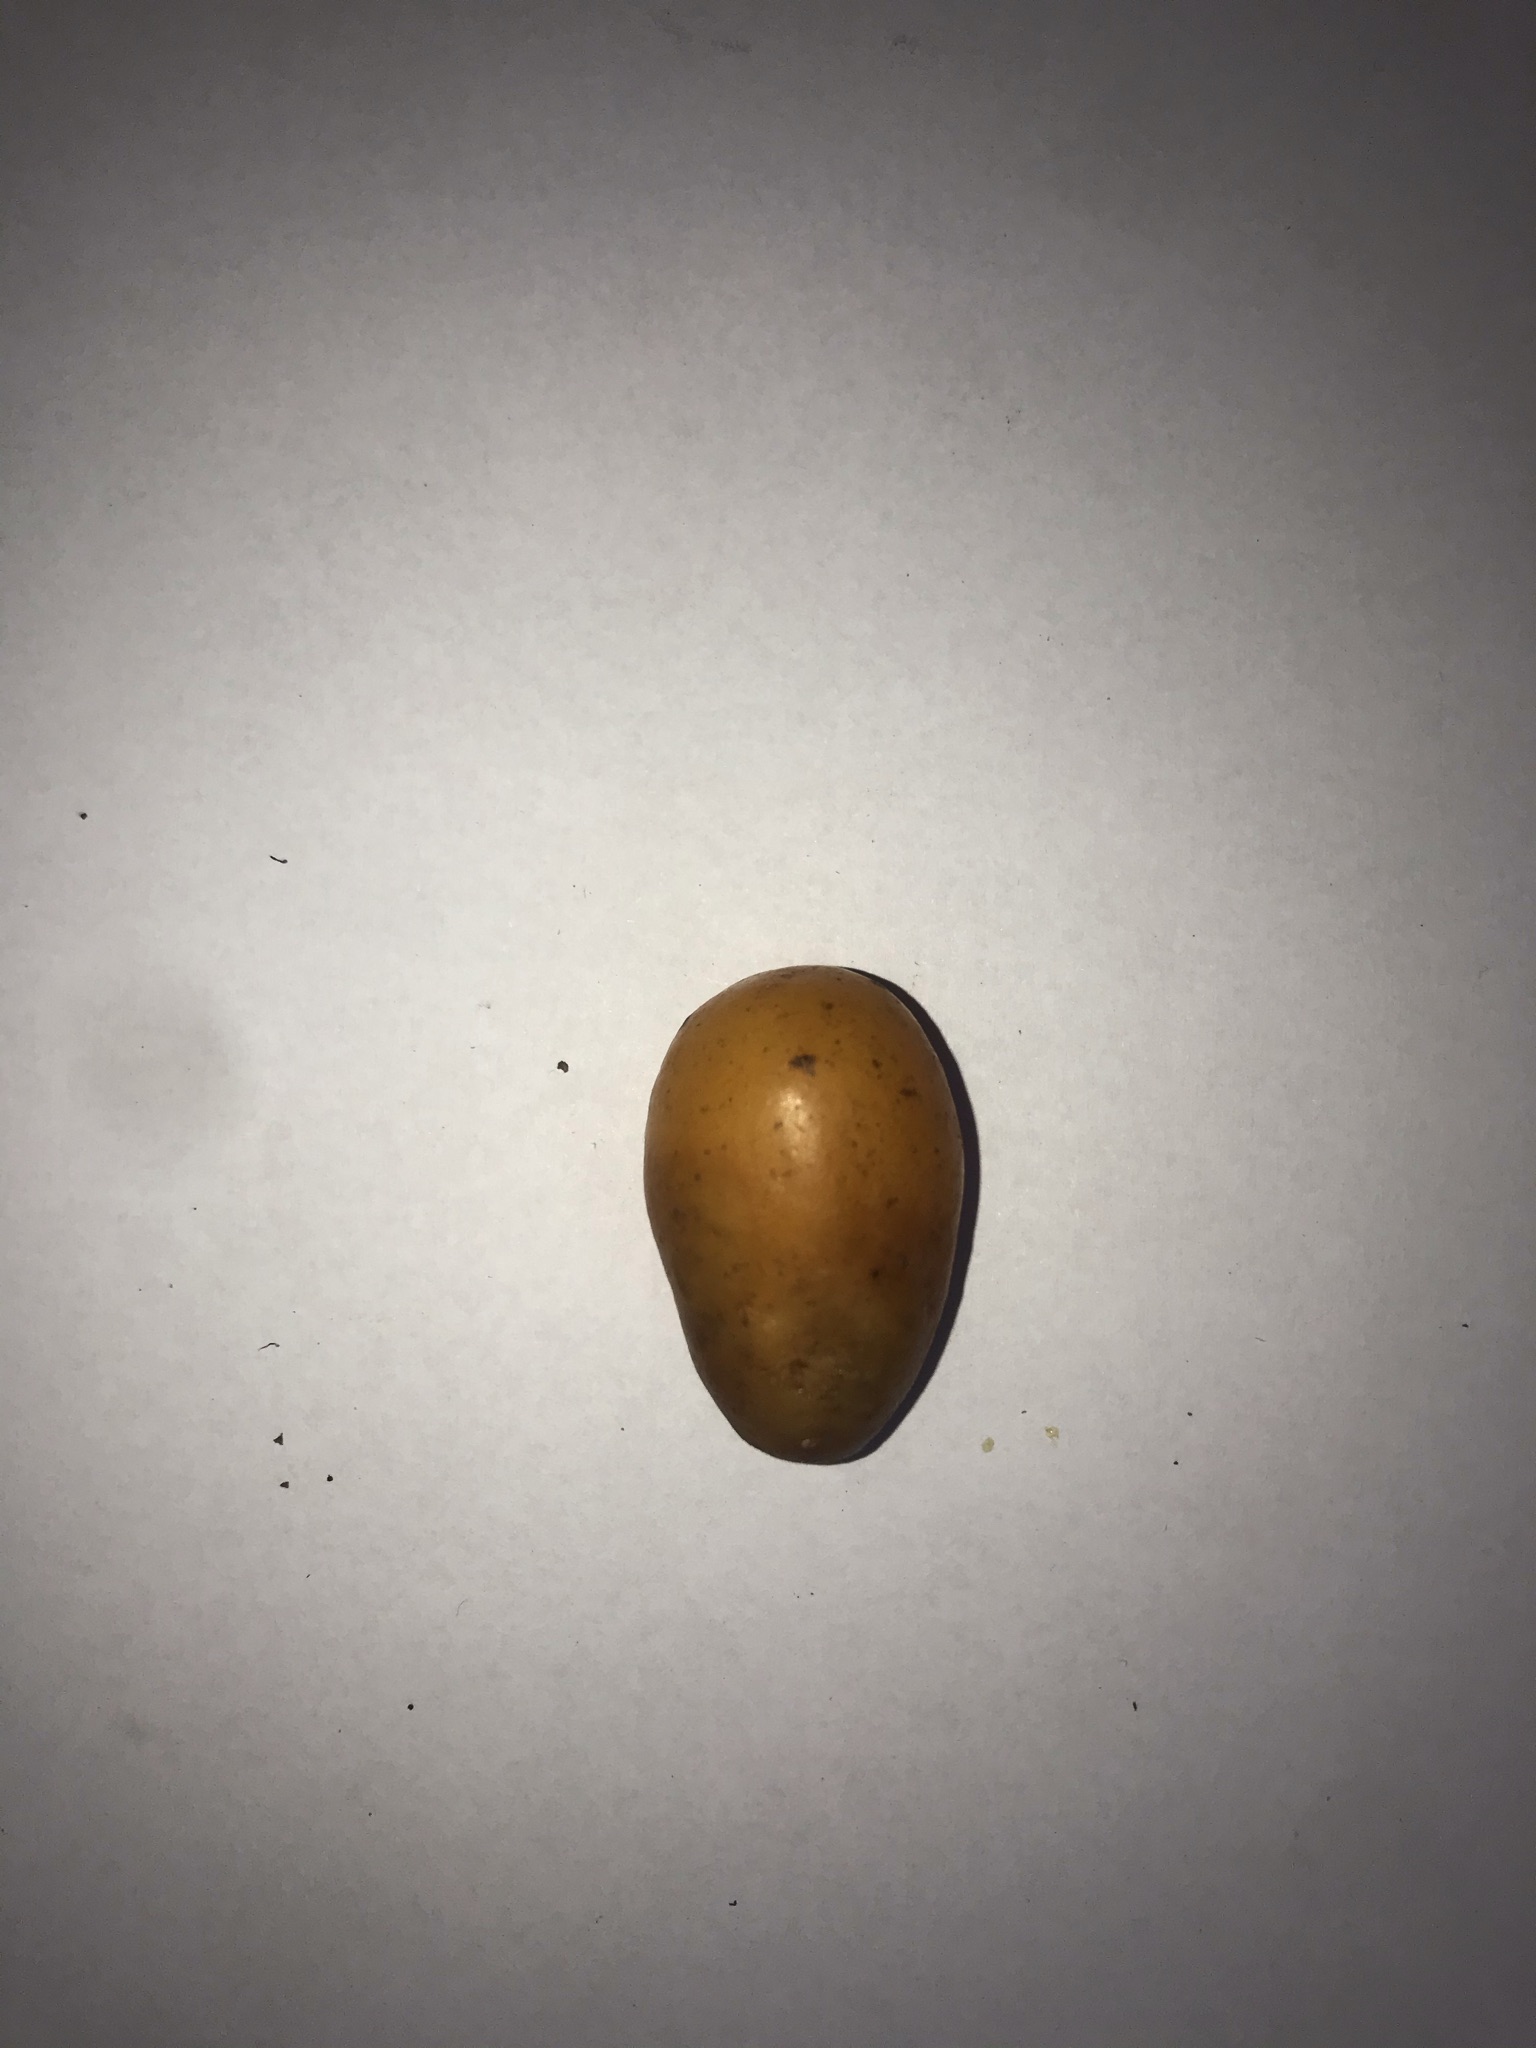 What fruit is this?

siriguela
